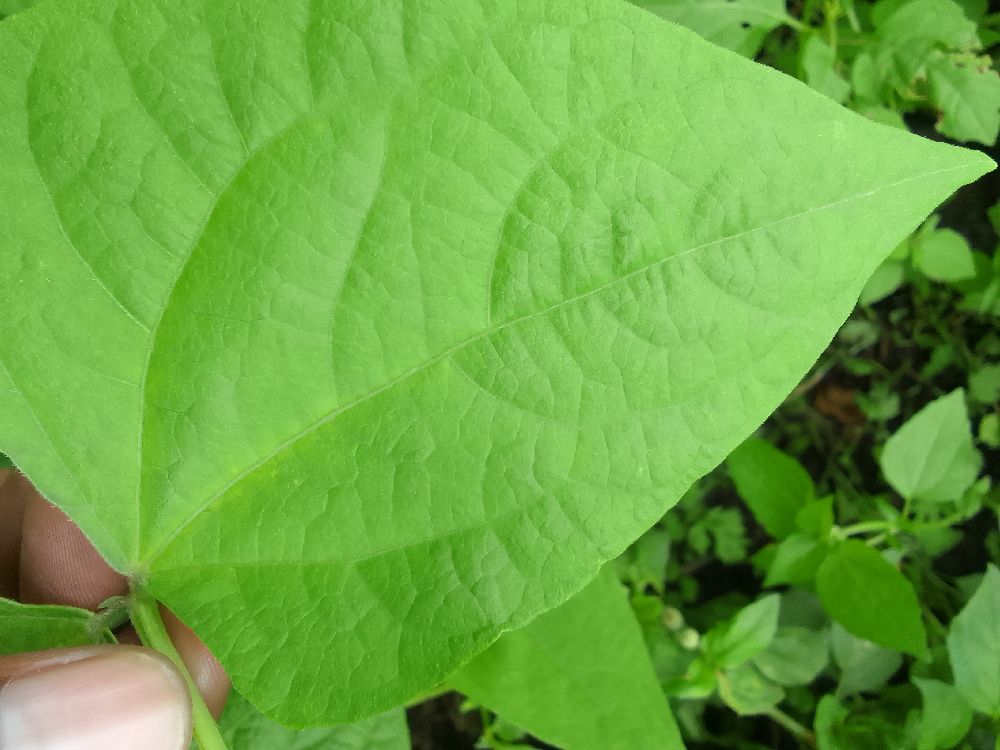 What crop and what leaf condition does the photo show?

common bean, healthy
